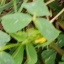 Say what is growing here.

unstructured weed
